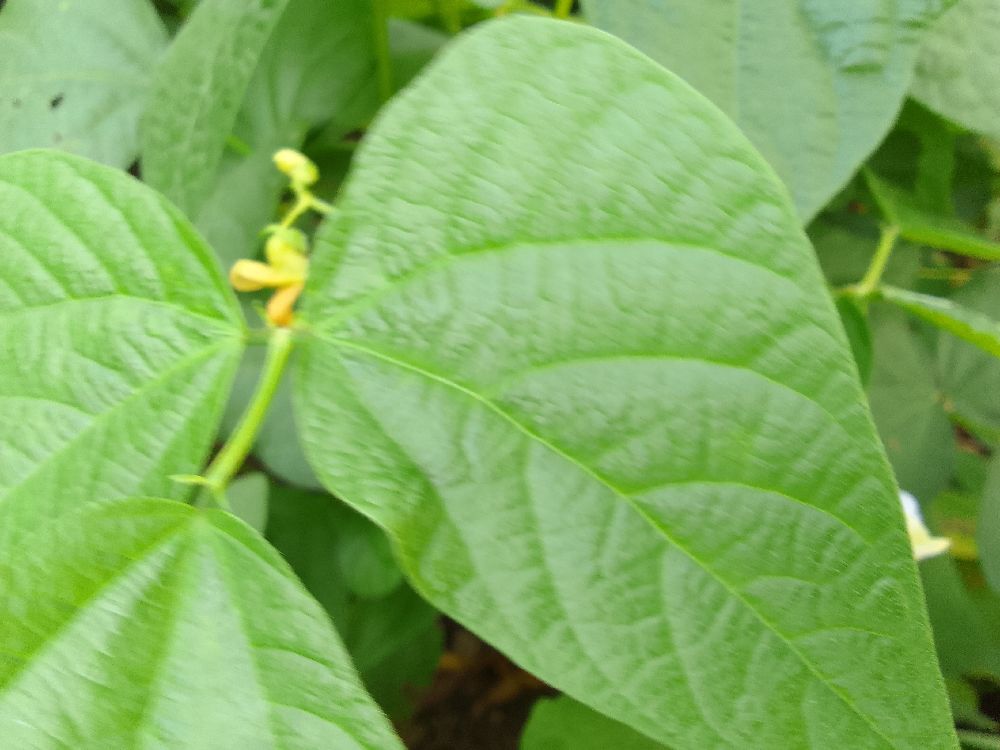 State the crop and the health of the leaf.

common bean, healthy
